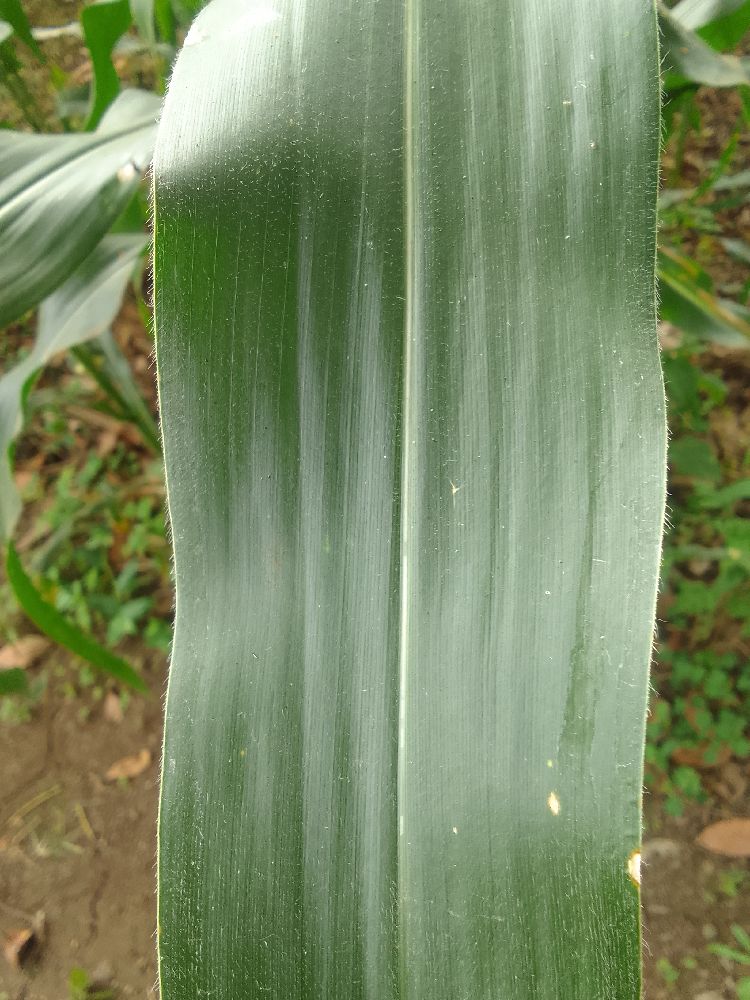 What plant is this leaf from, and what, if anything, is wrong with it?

maize, healthy
